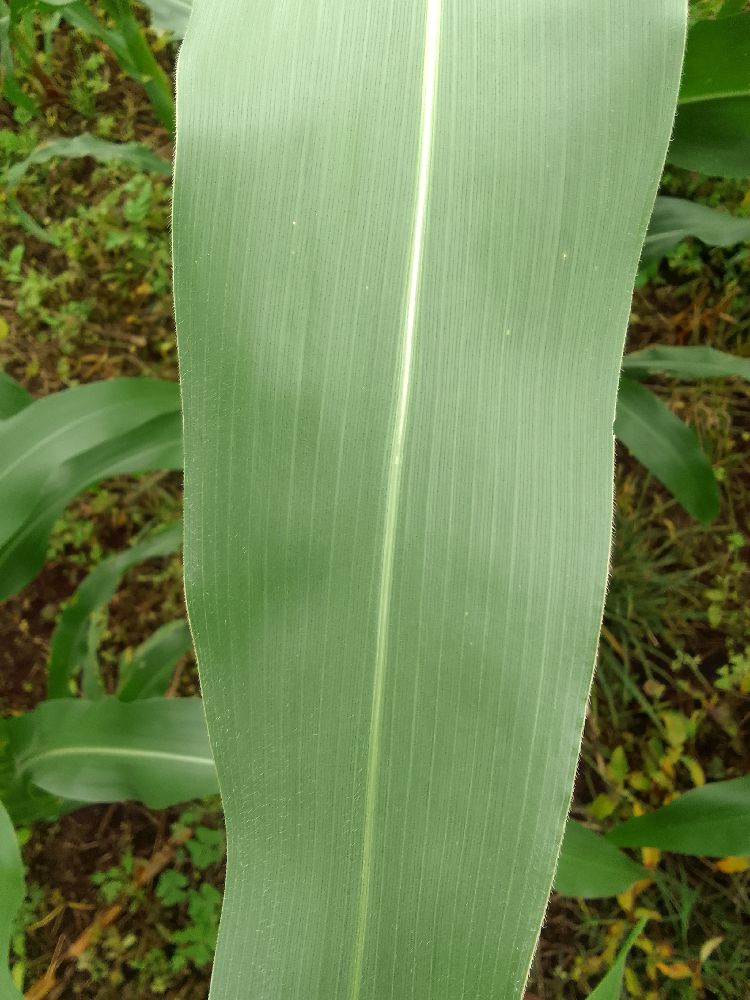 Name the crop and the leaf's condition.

maize, healthy
